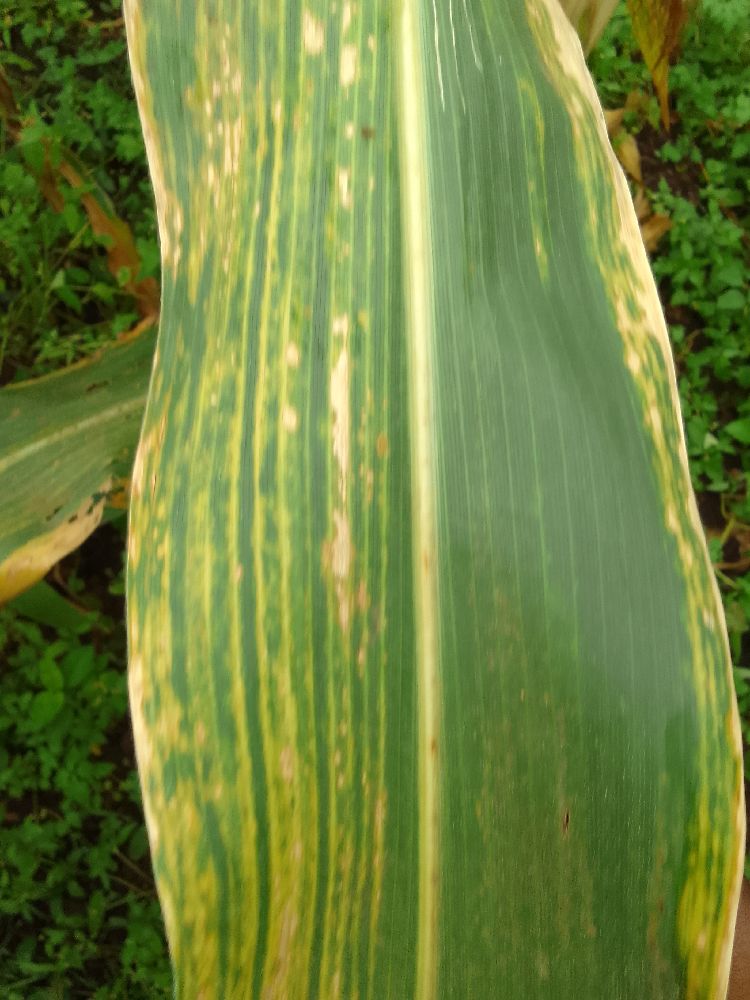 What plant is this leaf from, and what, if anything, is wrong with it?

maize, maize lethal necrosis
